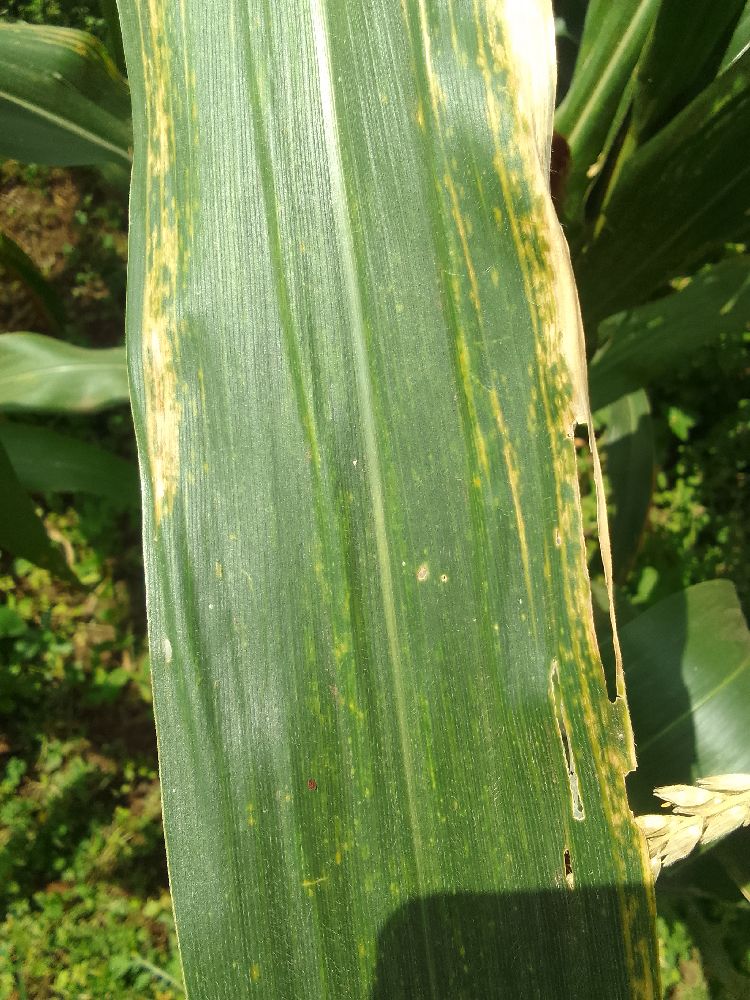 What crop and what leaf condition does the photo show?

maize, maize lethal necrosis
